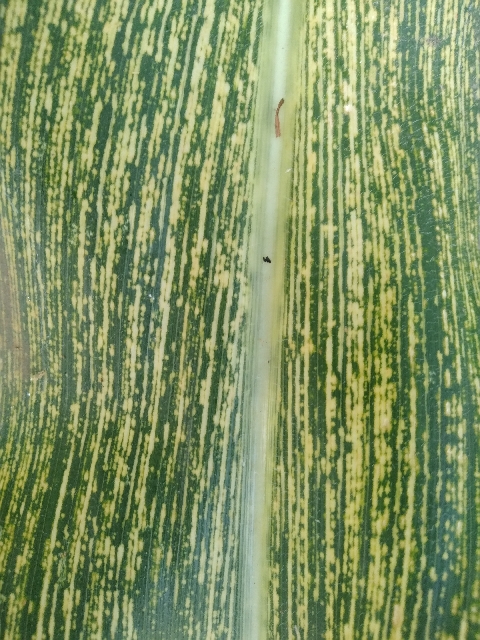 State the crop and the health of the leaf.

maize, maize streak virus
